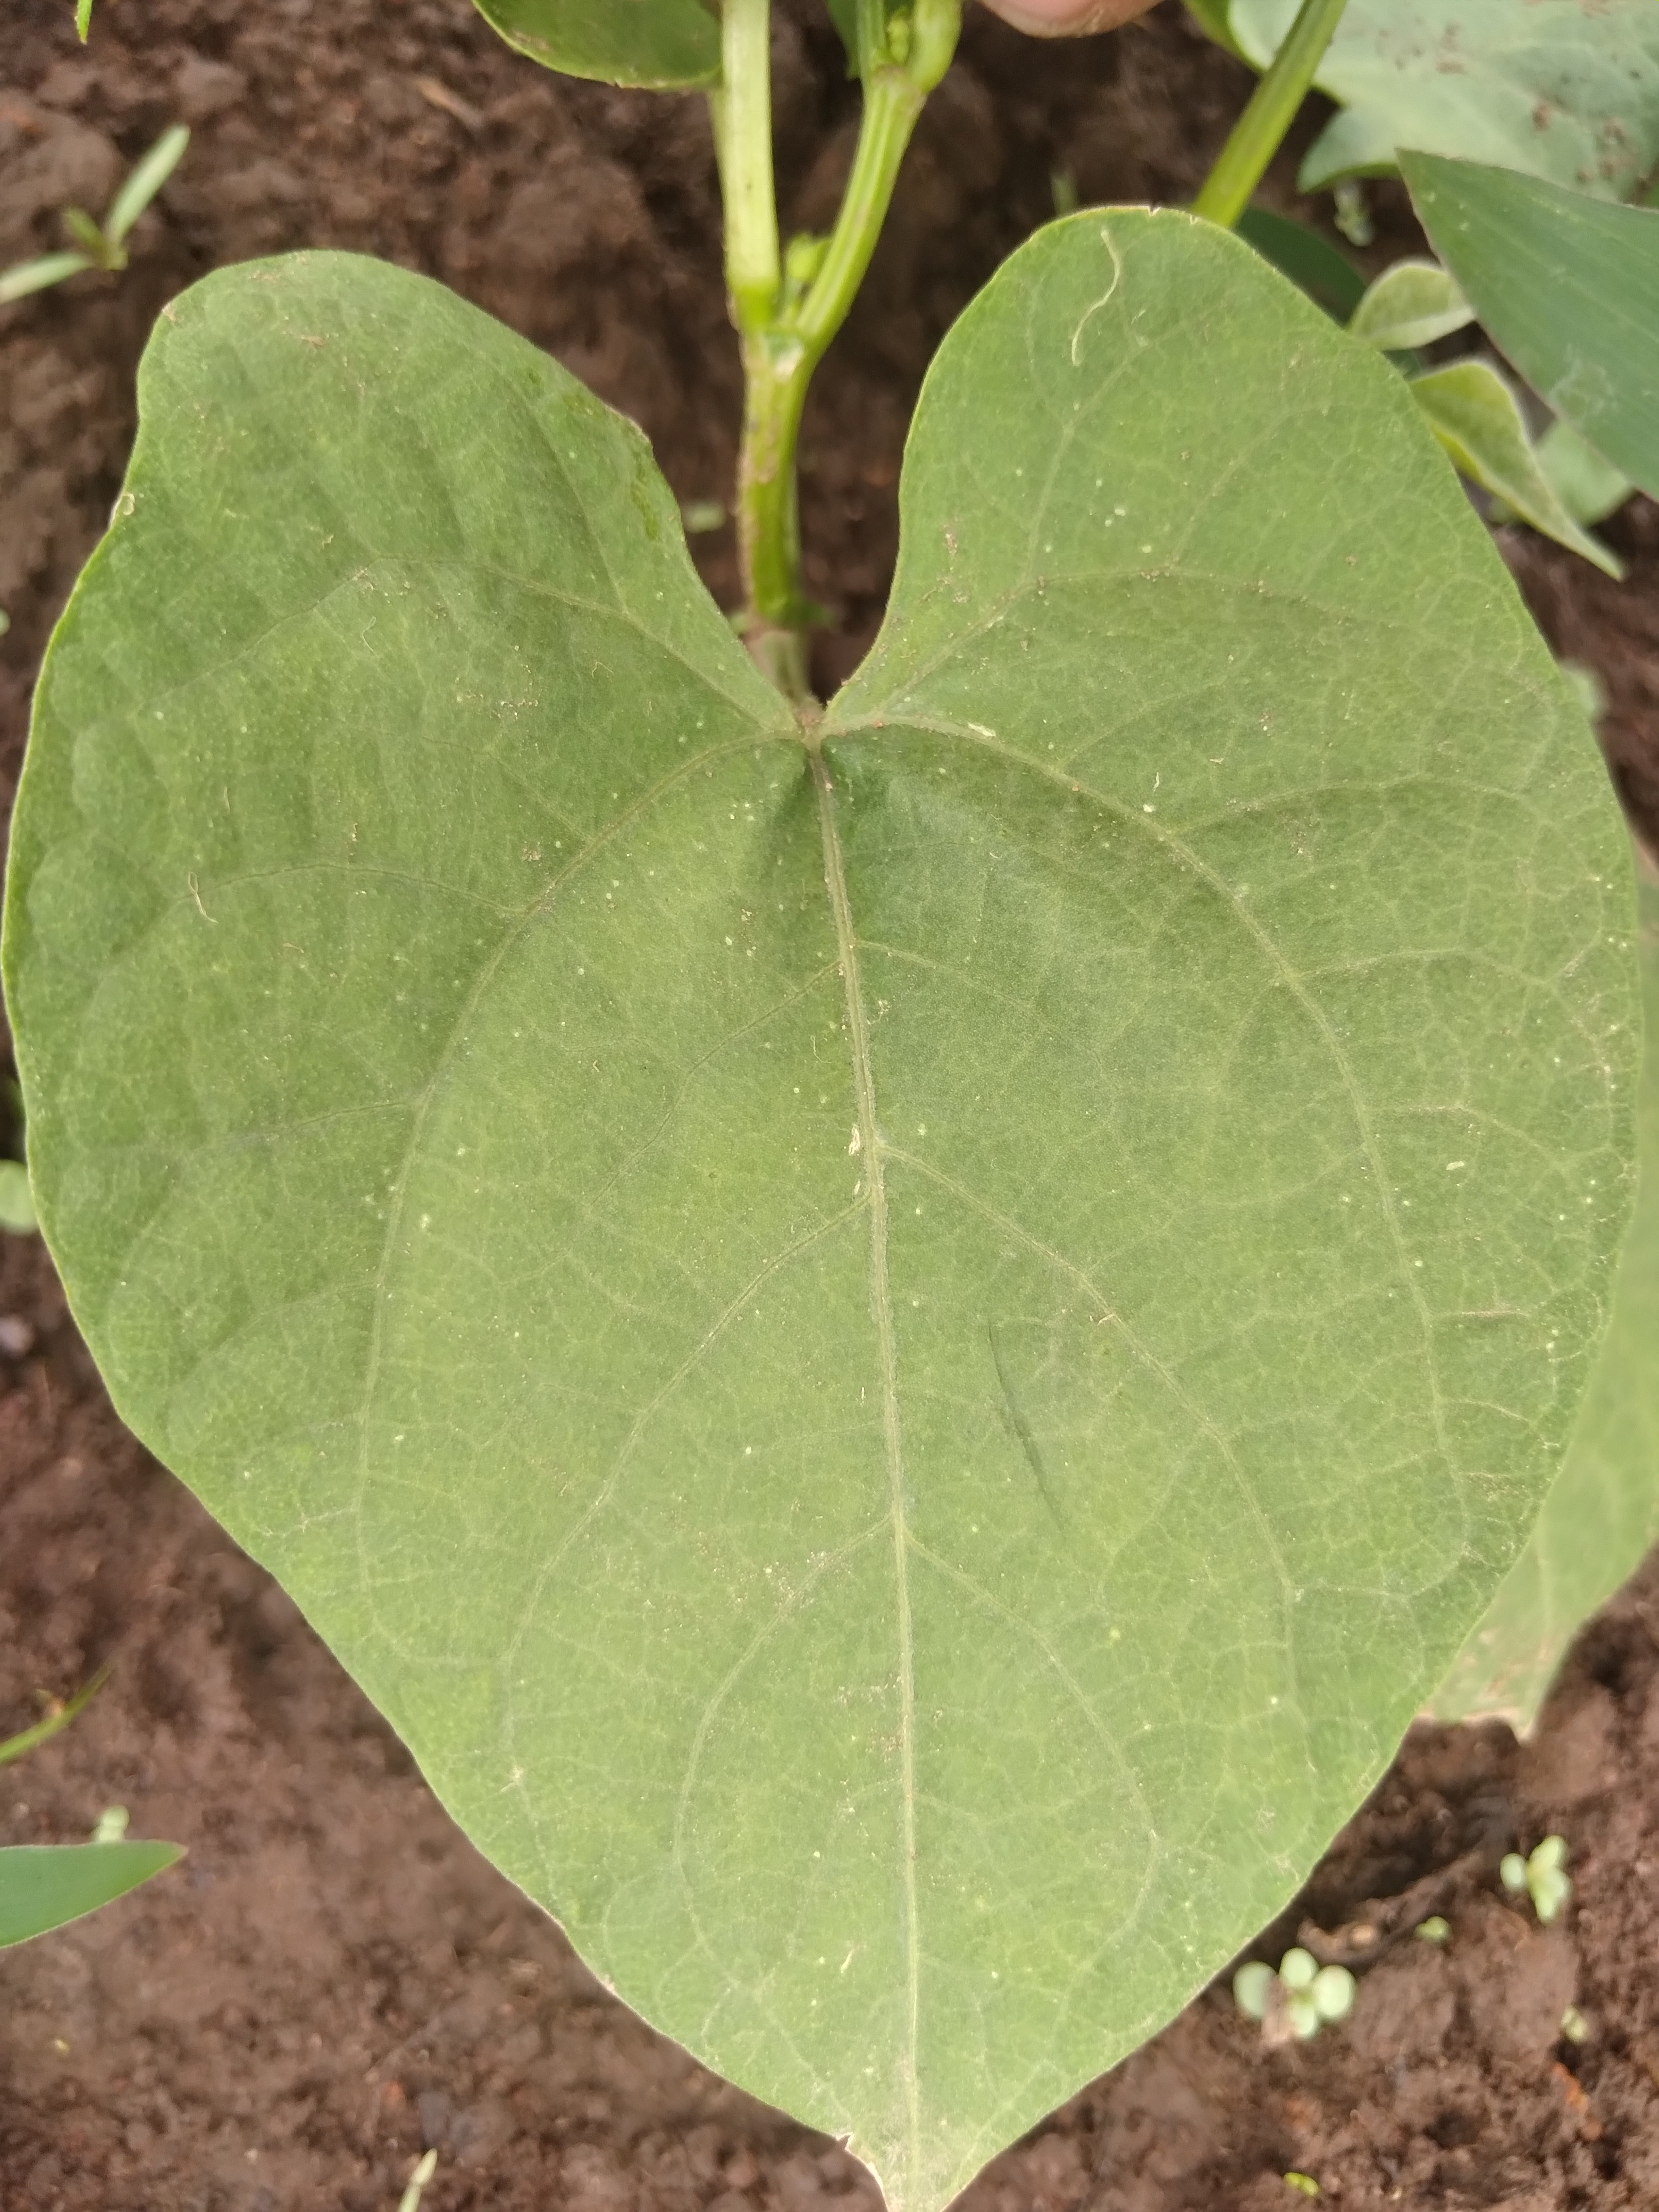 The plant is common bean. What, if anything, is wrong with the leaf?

healthy
